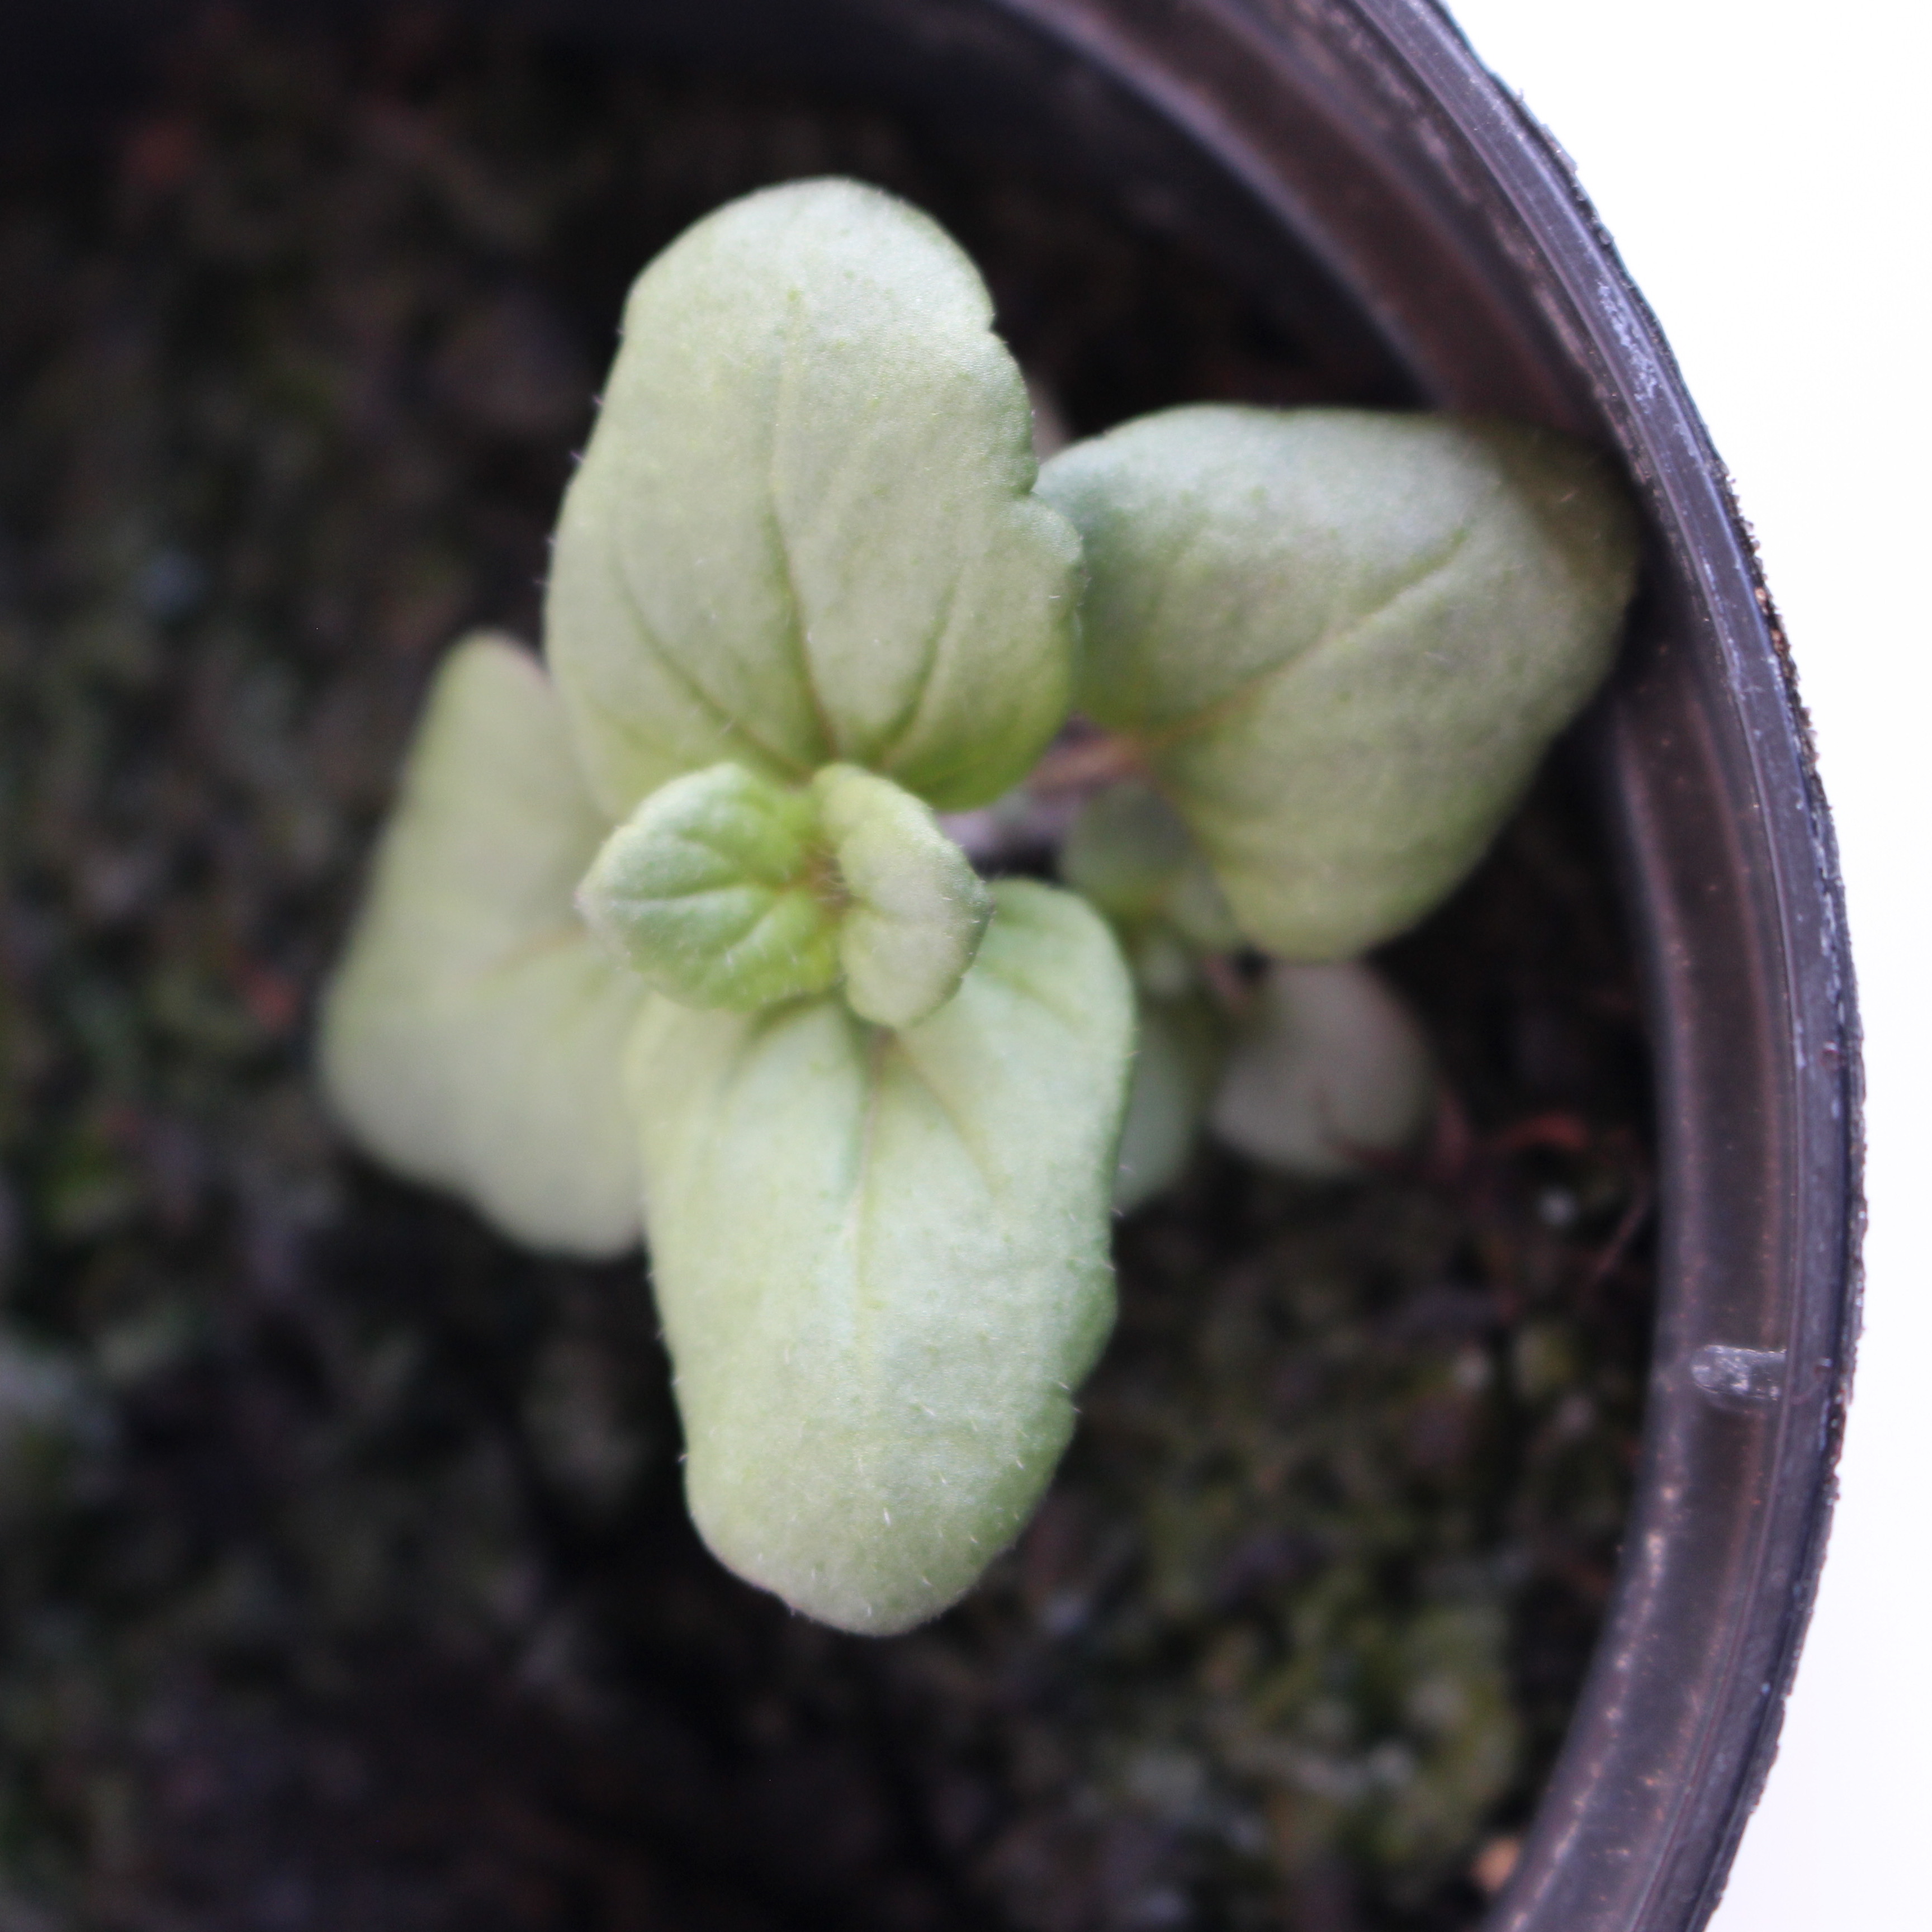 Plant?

Veronica persica
